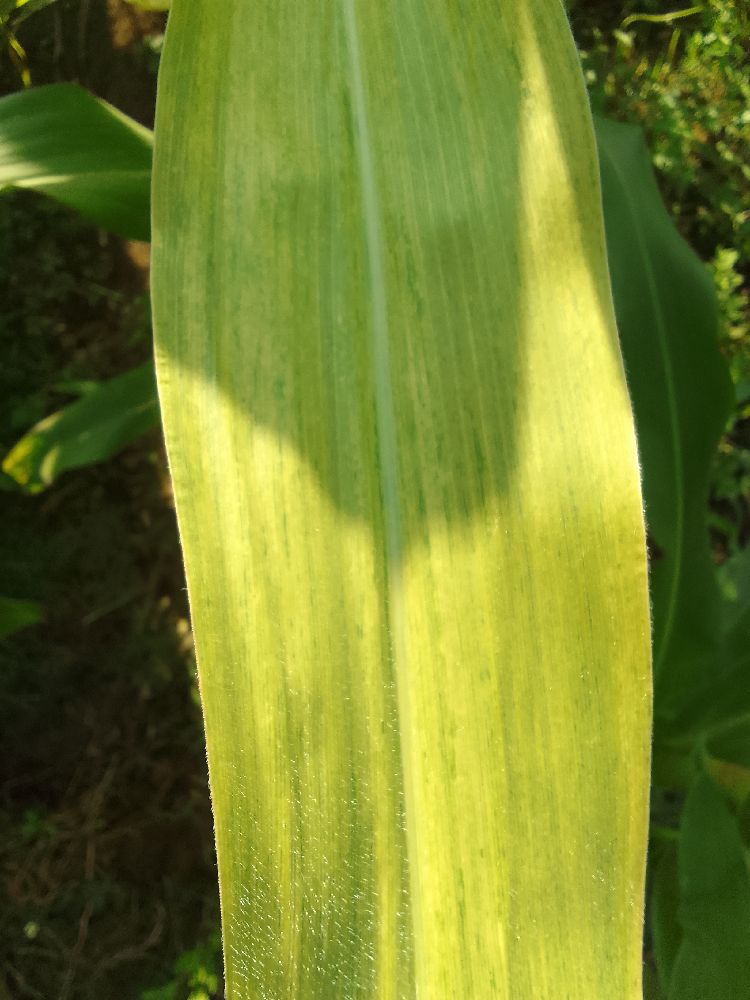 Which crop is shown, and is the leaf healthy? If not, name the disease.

maize, maize lethal necrosis
